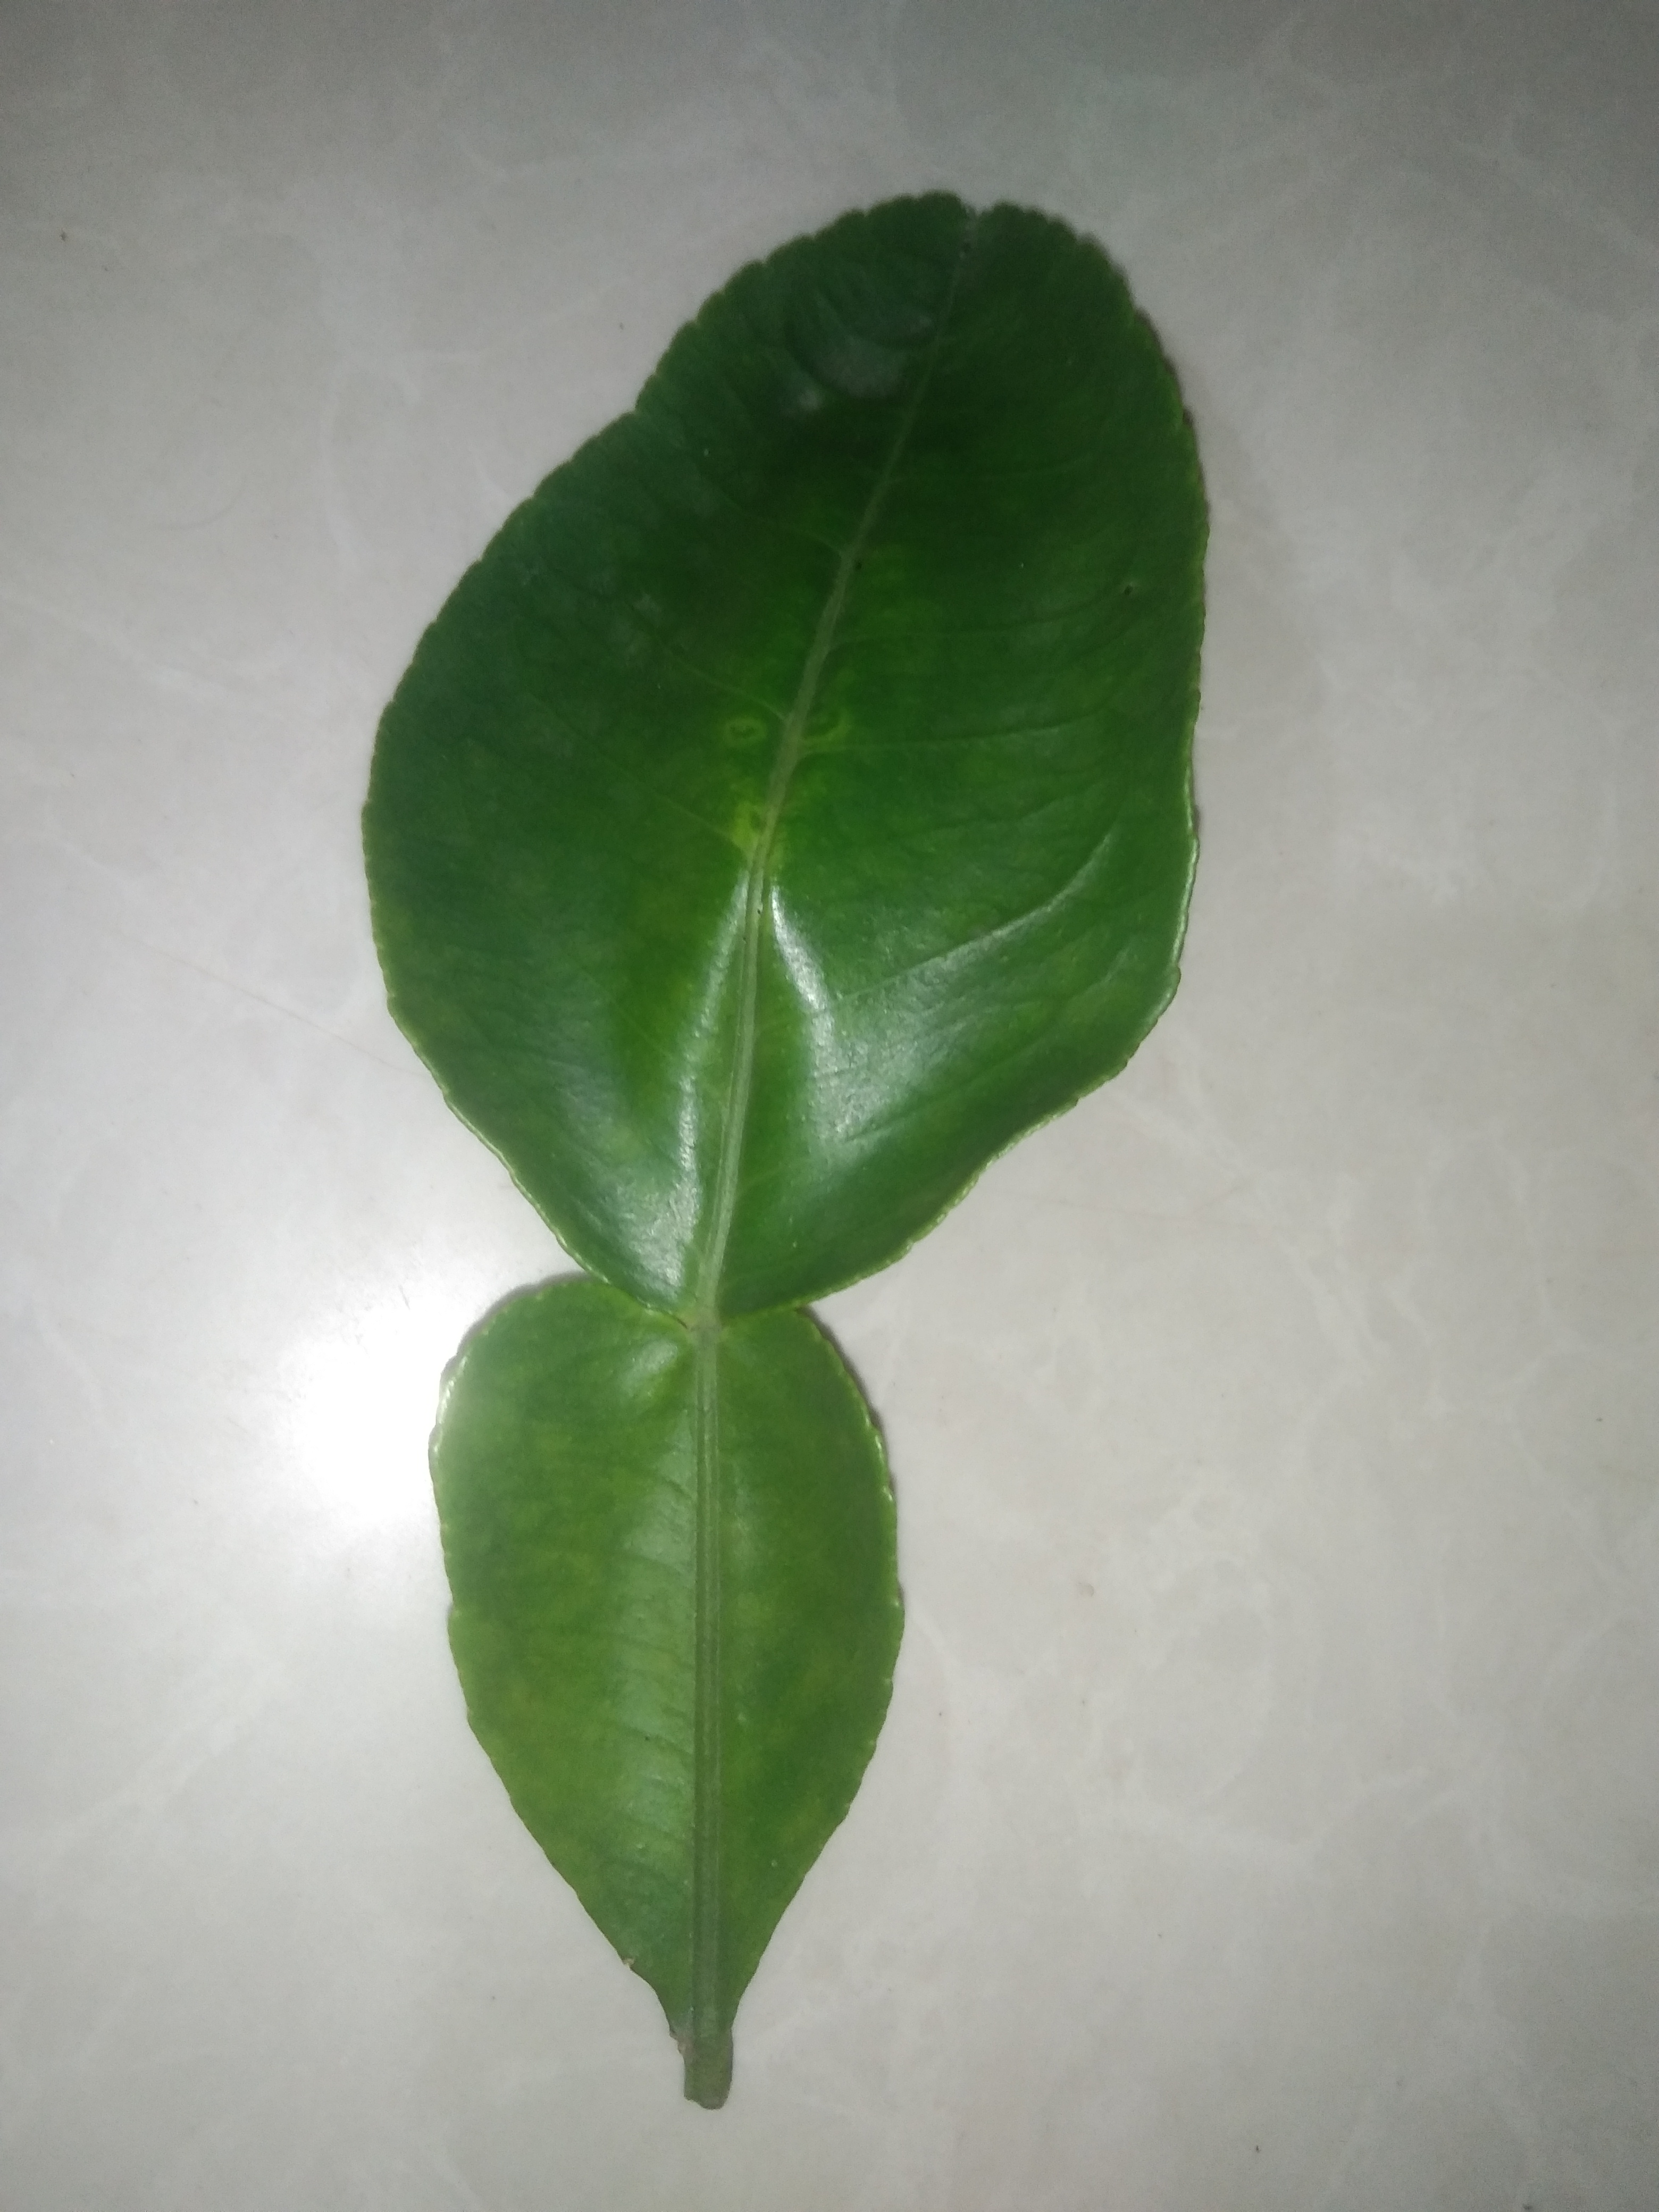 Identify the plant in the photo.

lemon
